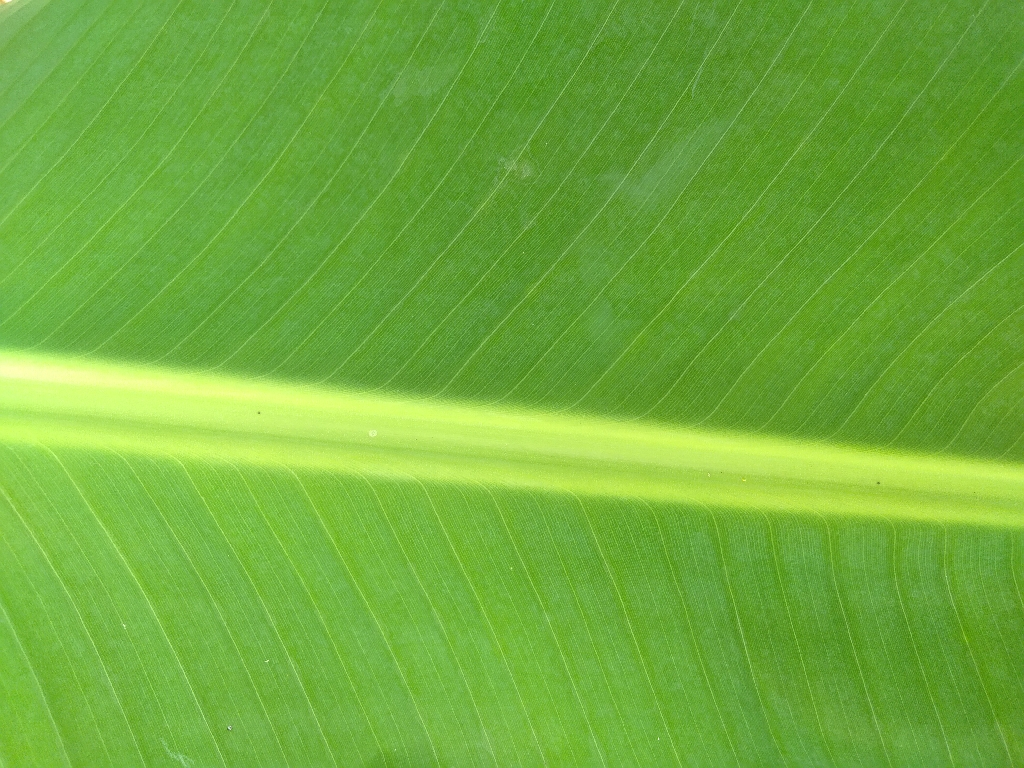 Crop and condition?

banana, healthy
